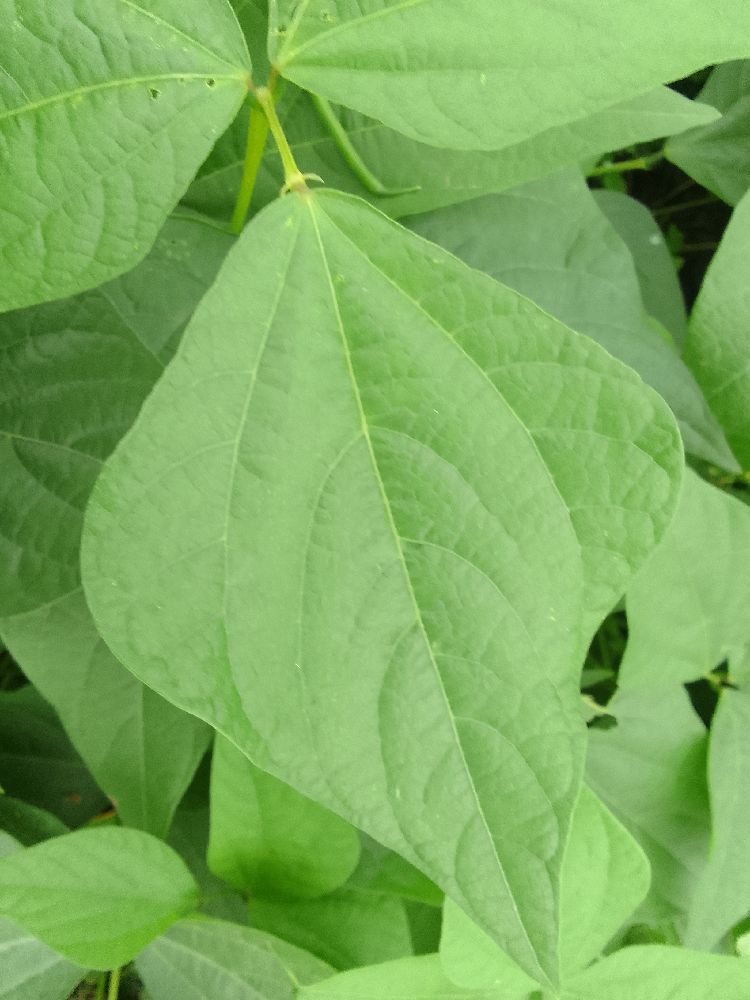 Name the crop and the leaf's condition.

common bean, healthy
